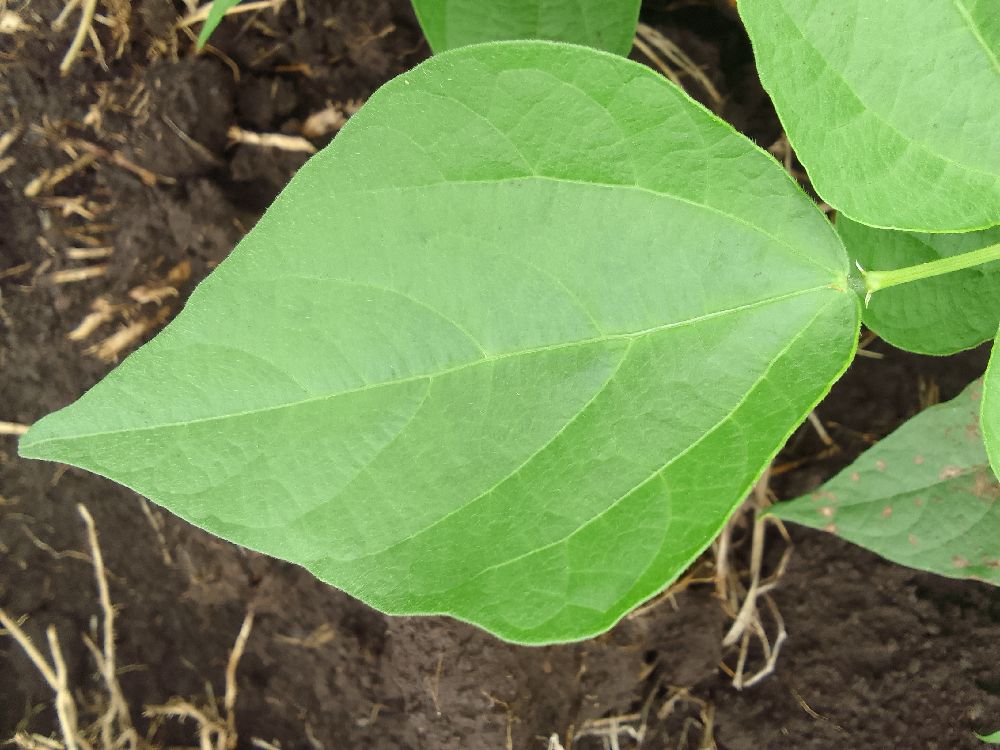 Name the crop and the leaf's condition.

common bean, healthy
